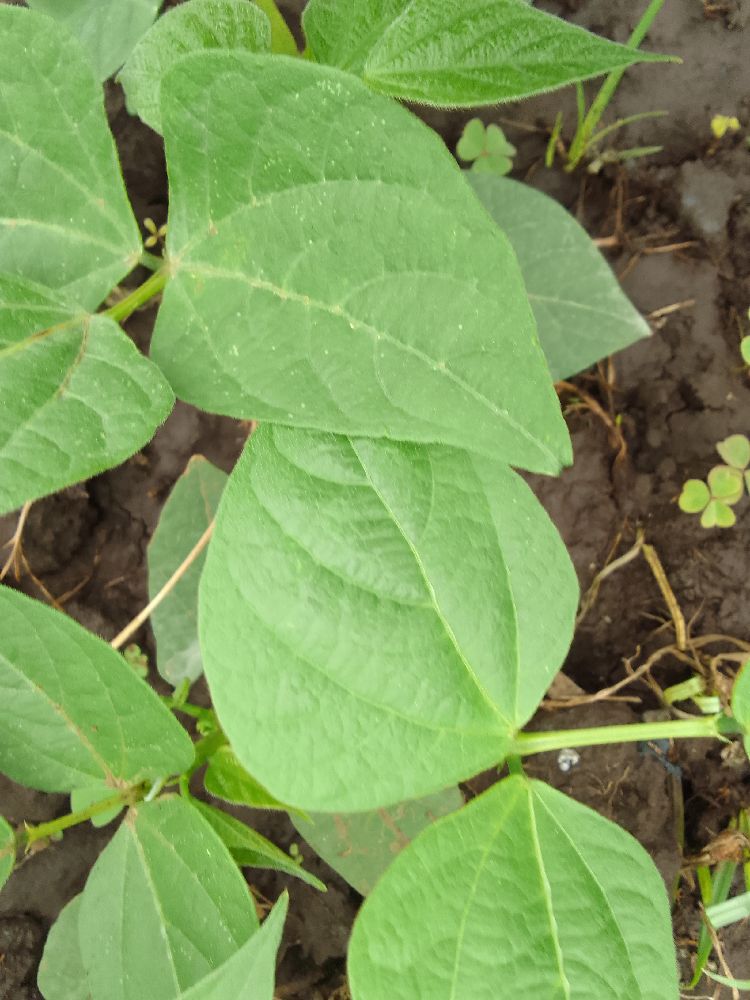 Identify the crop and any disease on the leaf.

common bean, healthy
